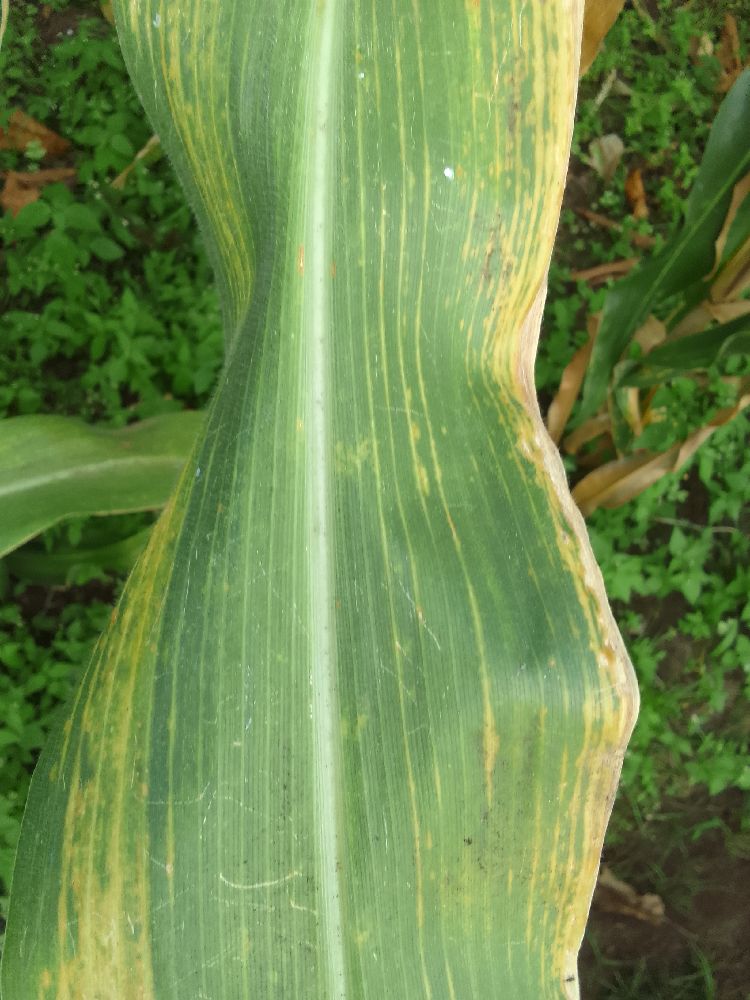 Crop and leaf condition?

maize, maize lethal necrosis
